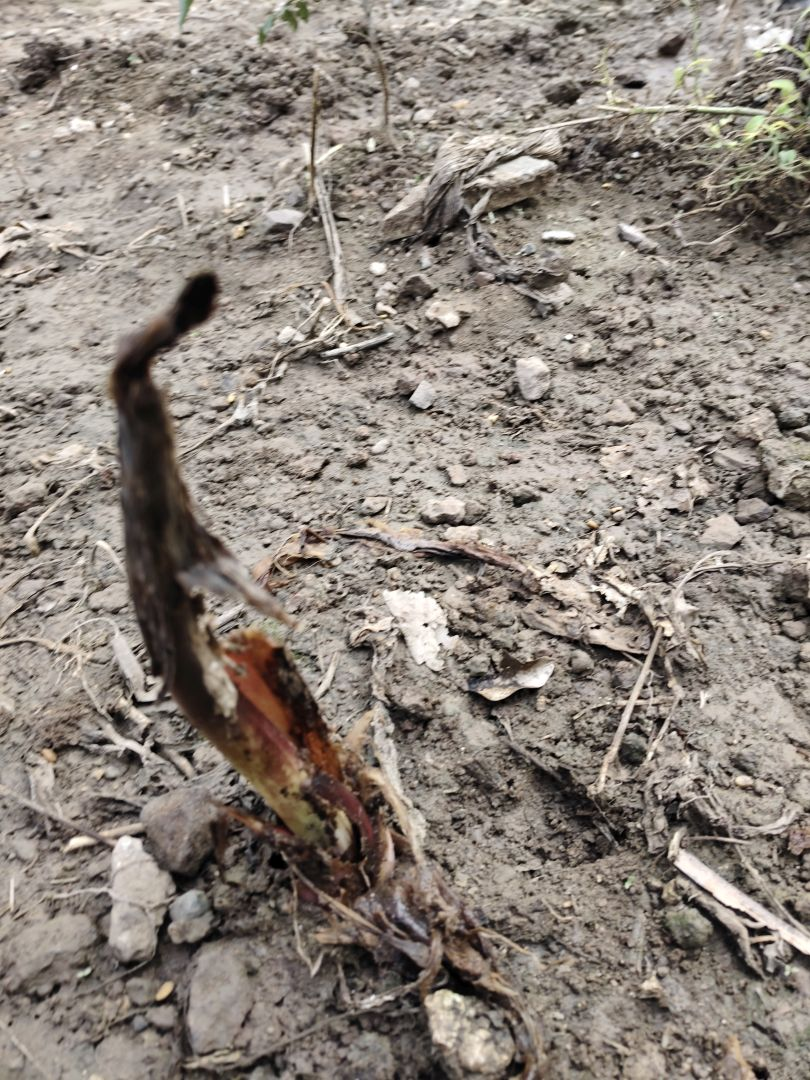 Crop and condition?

taro, root rot
